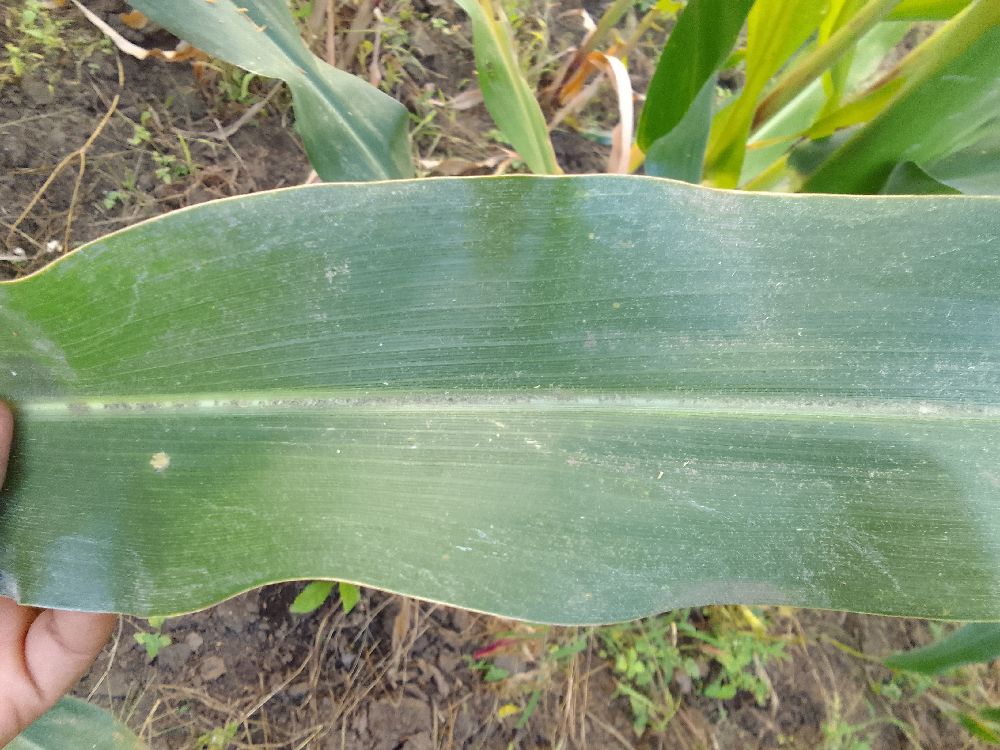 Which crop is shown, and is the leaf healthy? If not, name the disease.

maize, healthy
